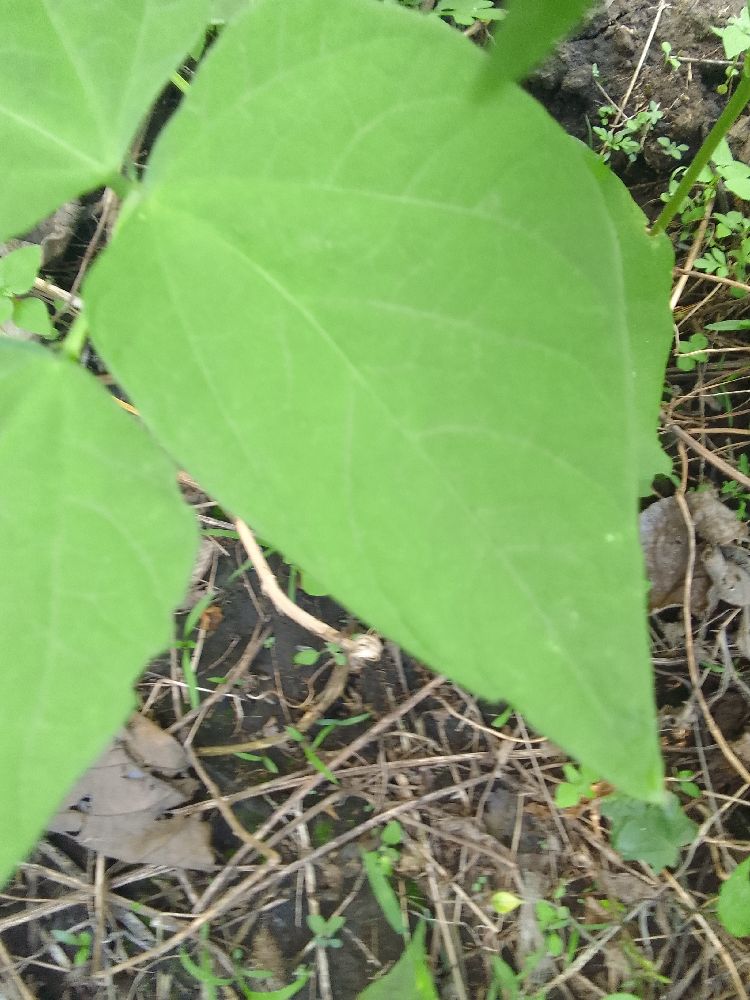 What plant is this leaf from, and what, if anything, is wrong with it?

common bean, healthy
